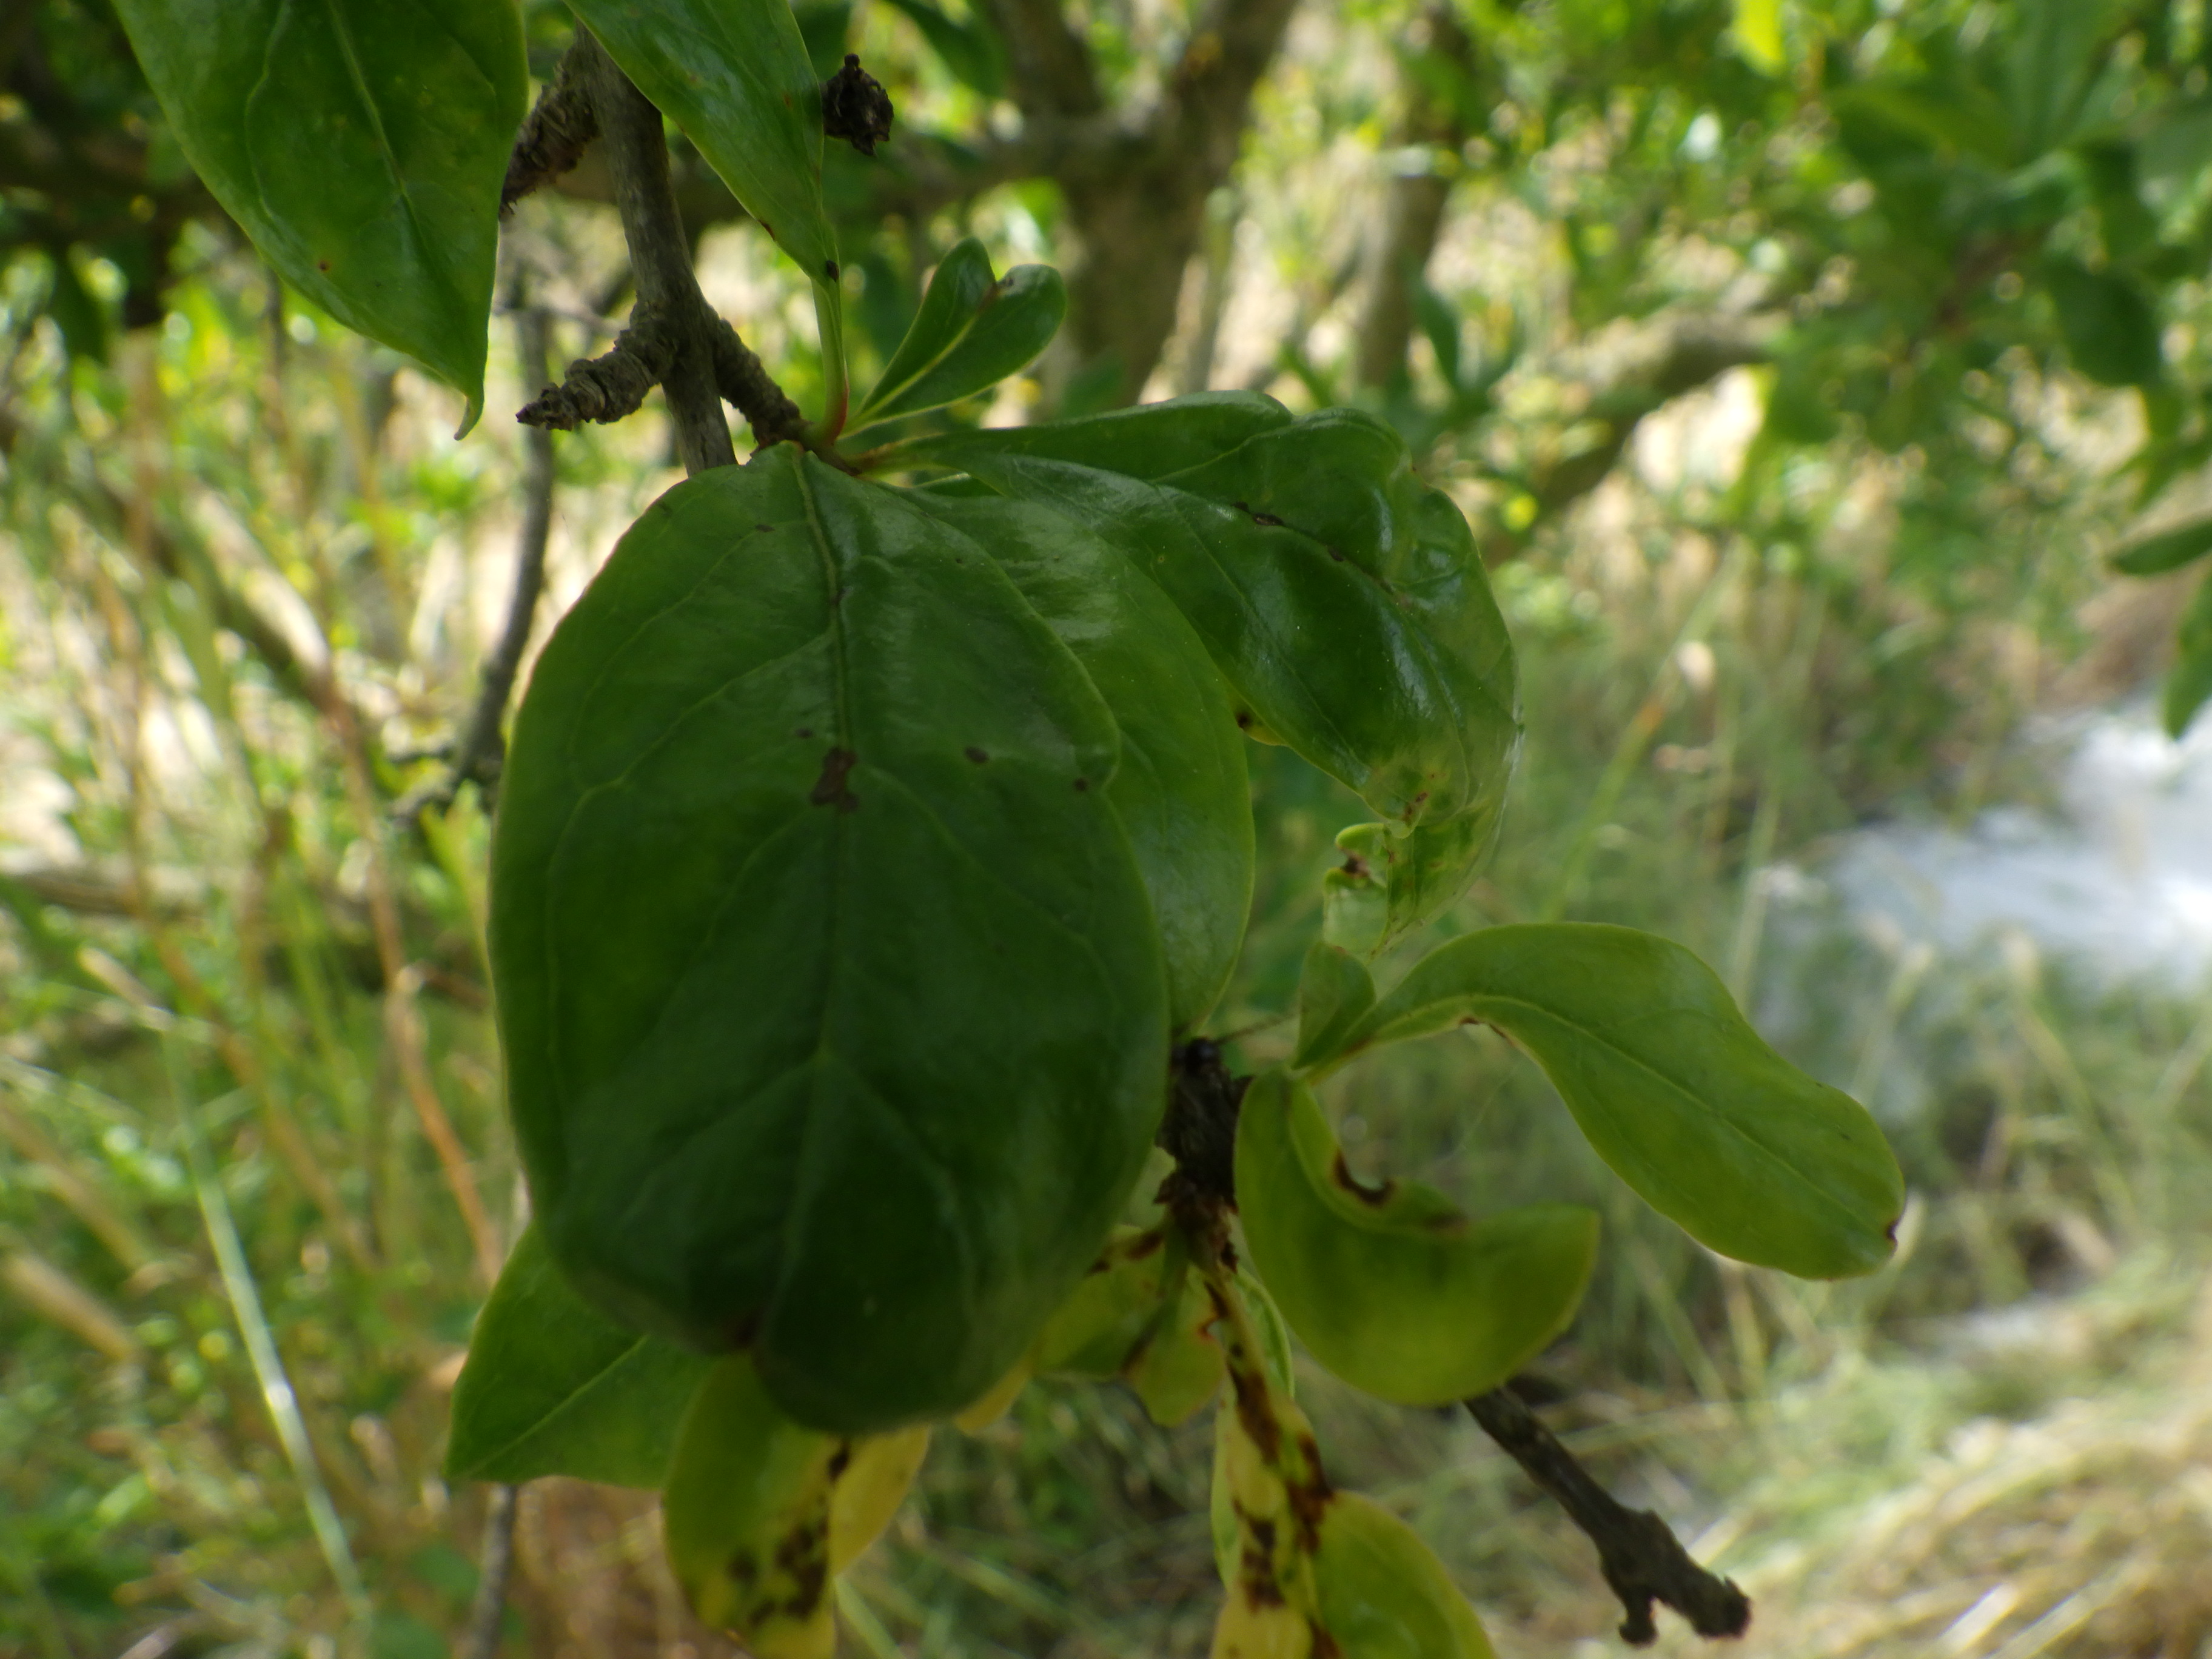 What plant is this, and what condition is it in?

pomegranate, coniella granati
